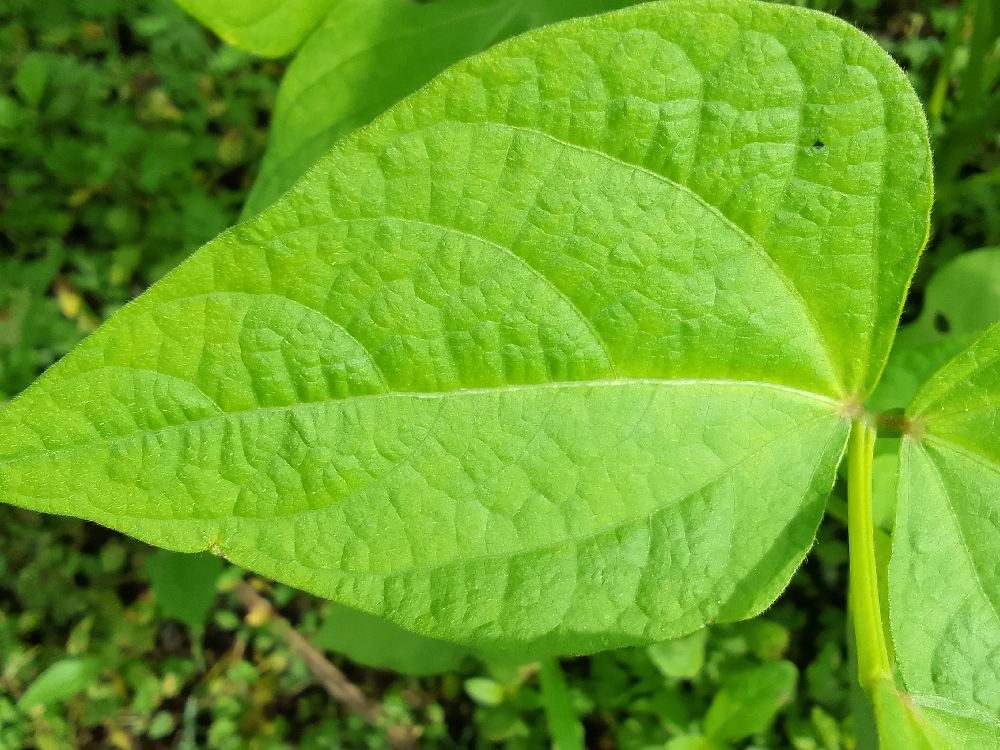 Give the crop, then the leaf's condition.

common bean, healthy
